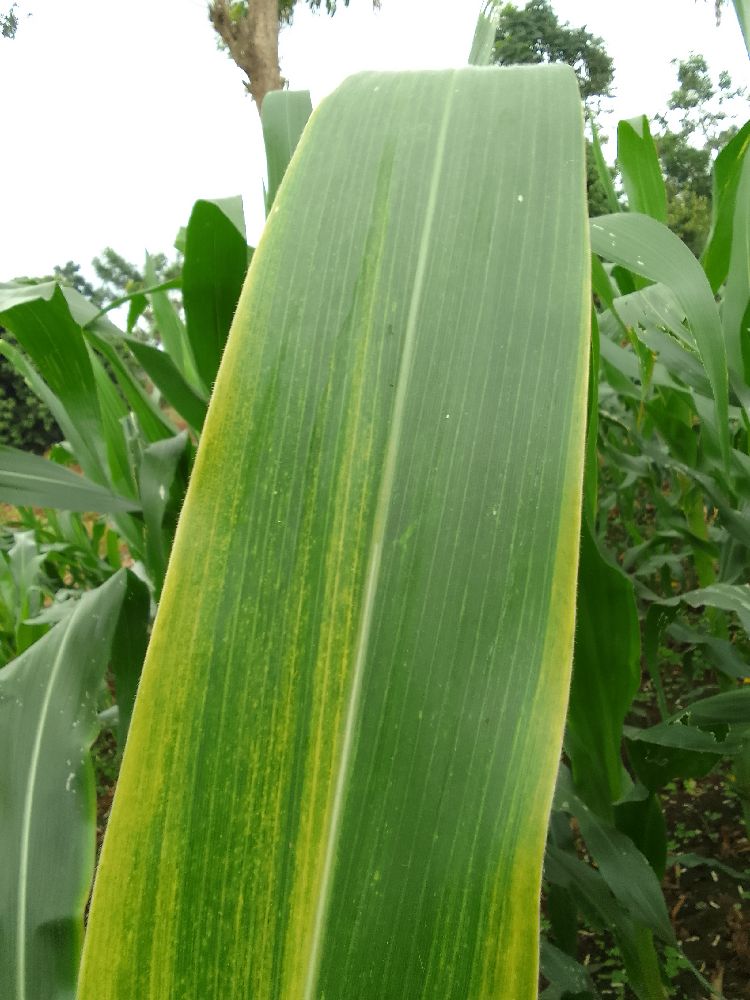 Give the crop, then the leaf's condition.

maize, maize lethal necrosis
